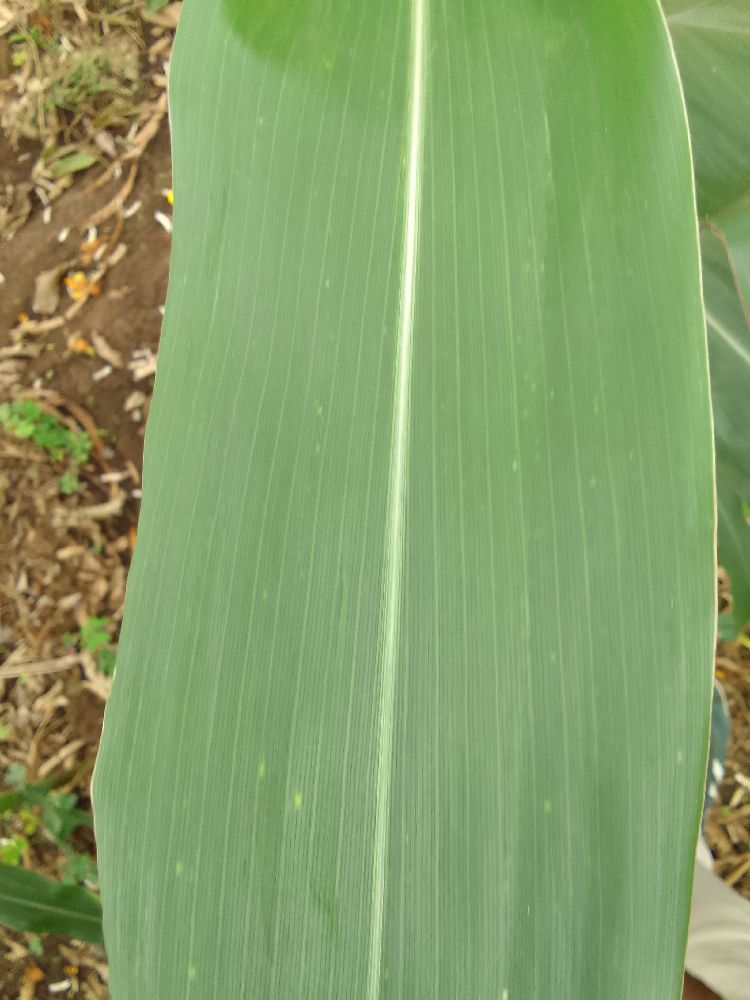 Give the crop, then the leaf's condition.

maize, healthy
